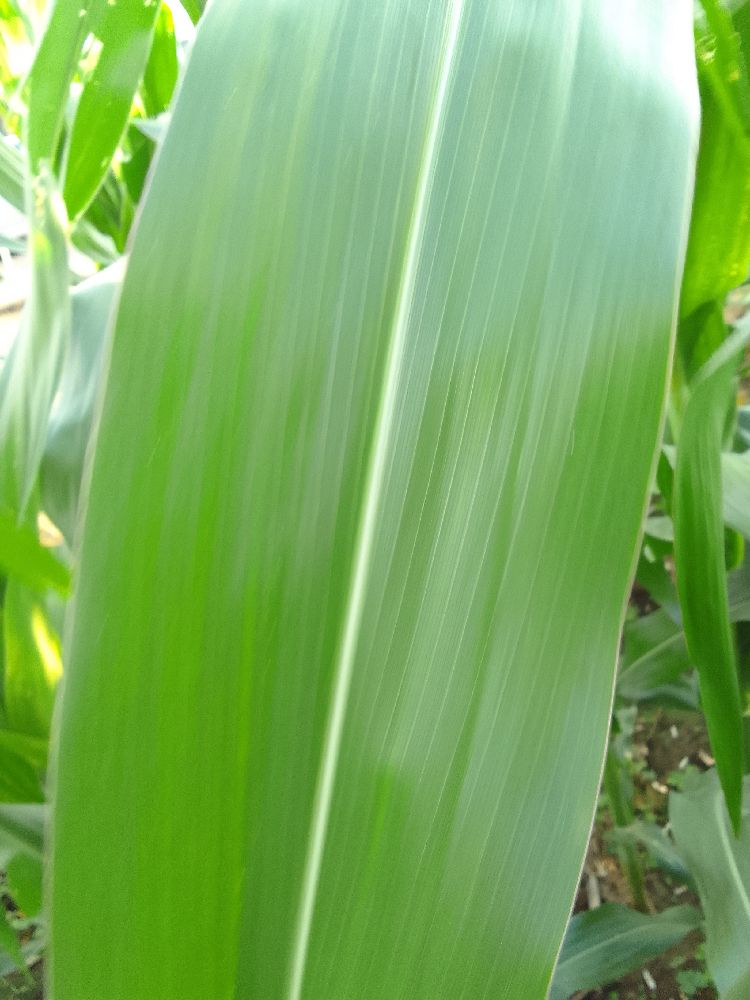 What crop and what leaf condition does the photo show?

maize, healthy
